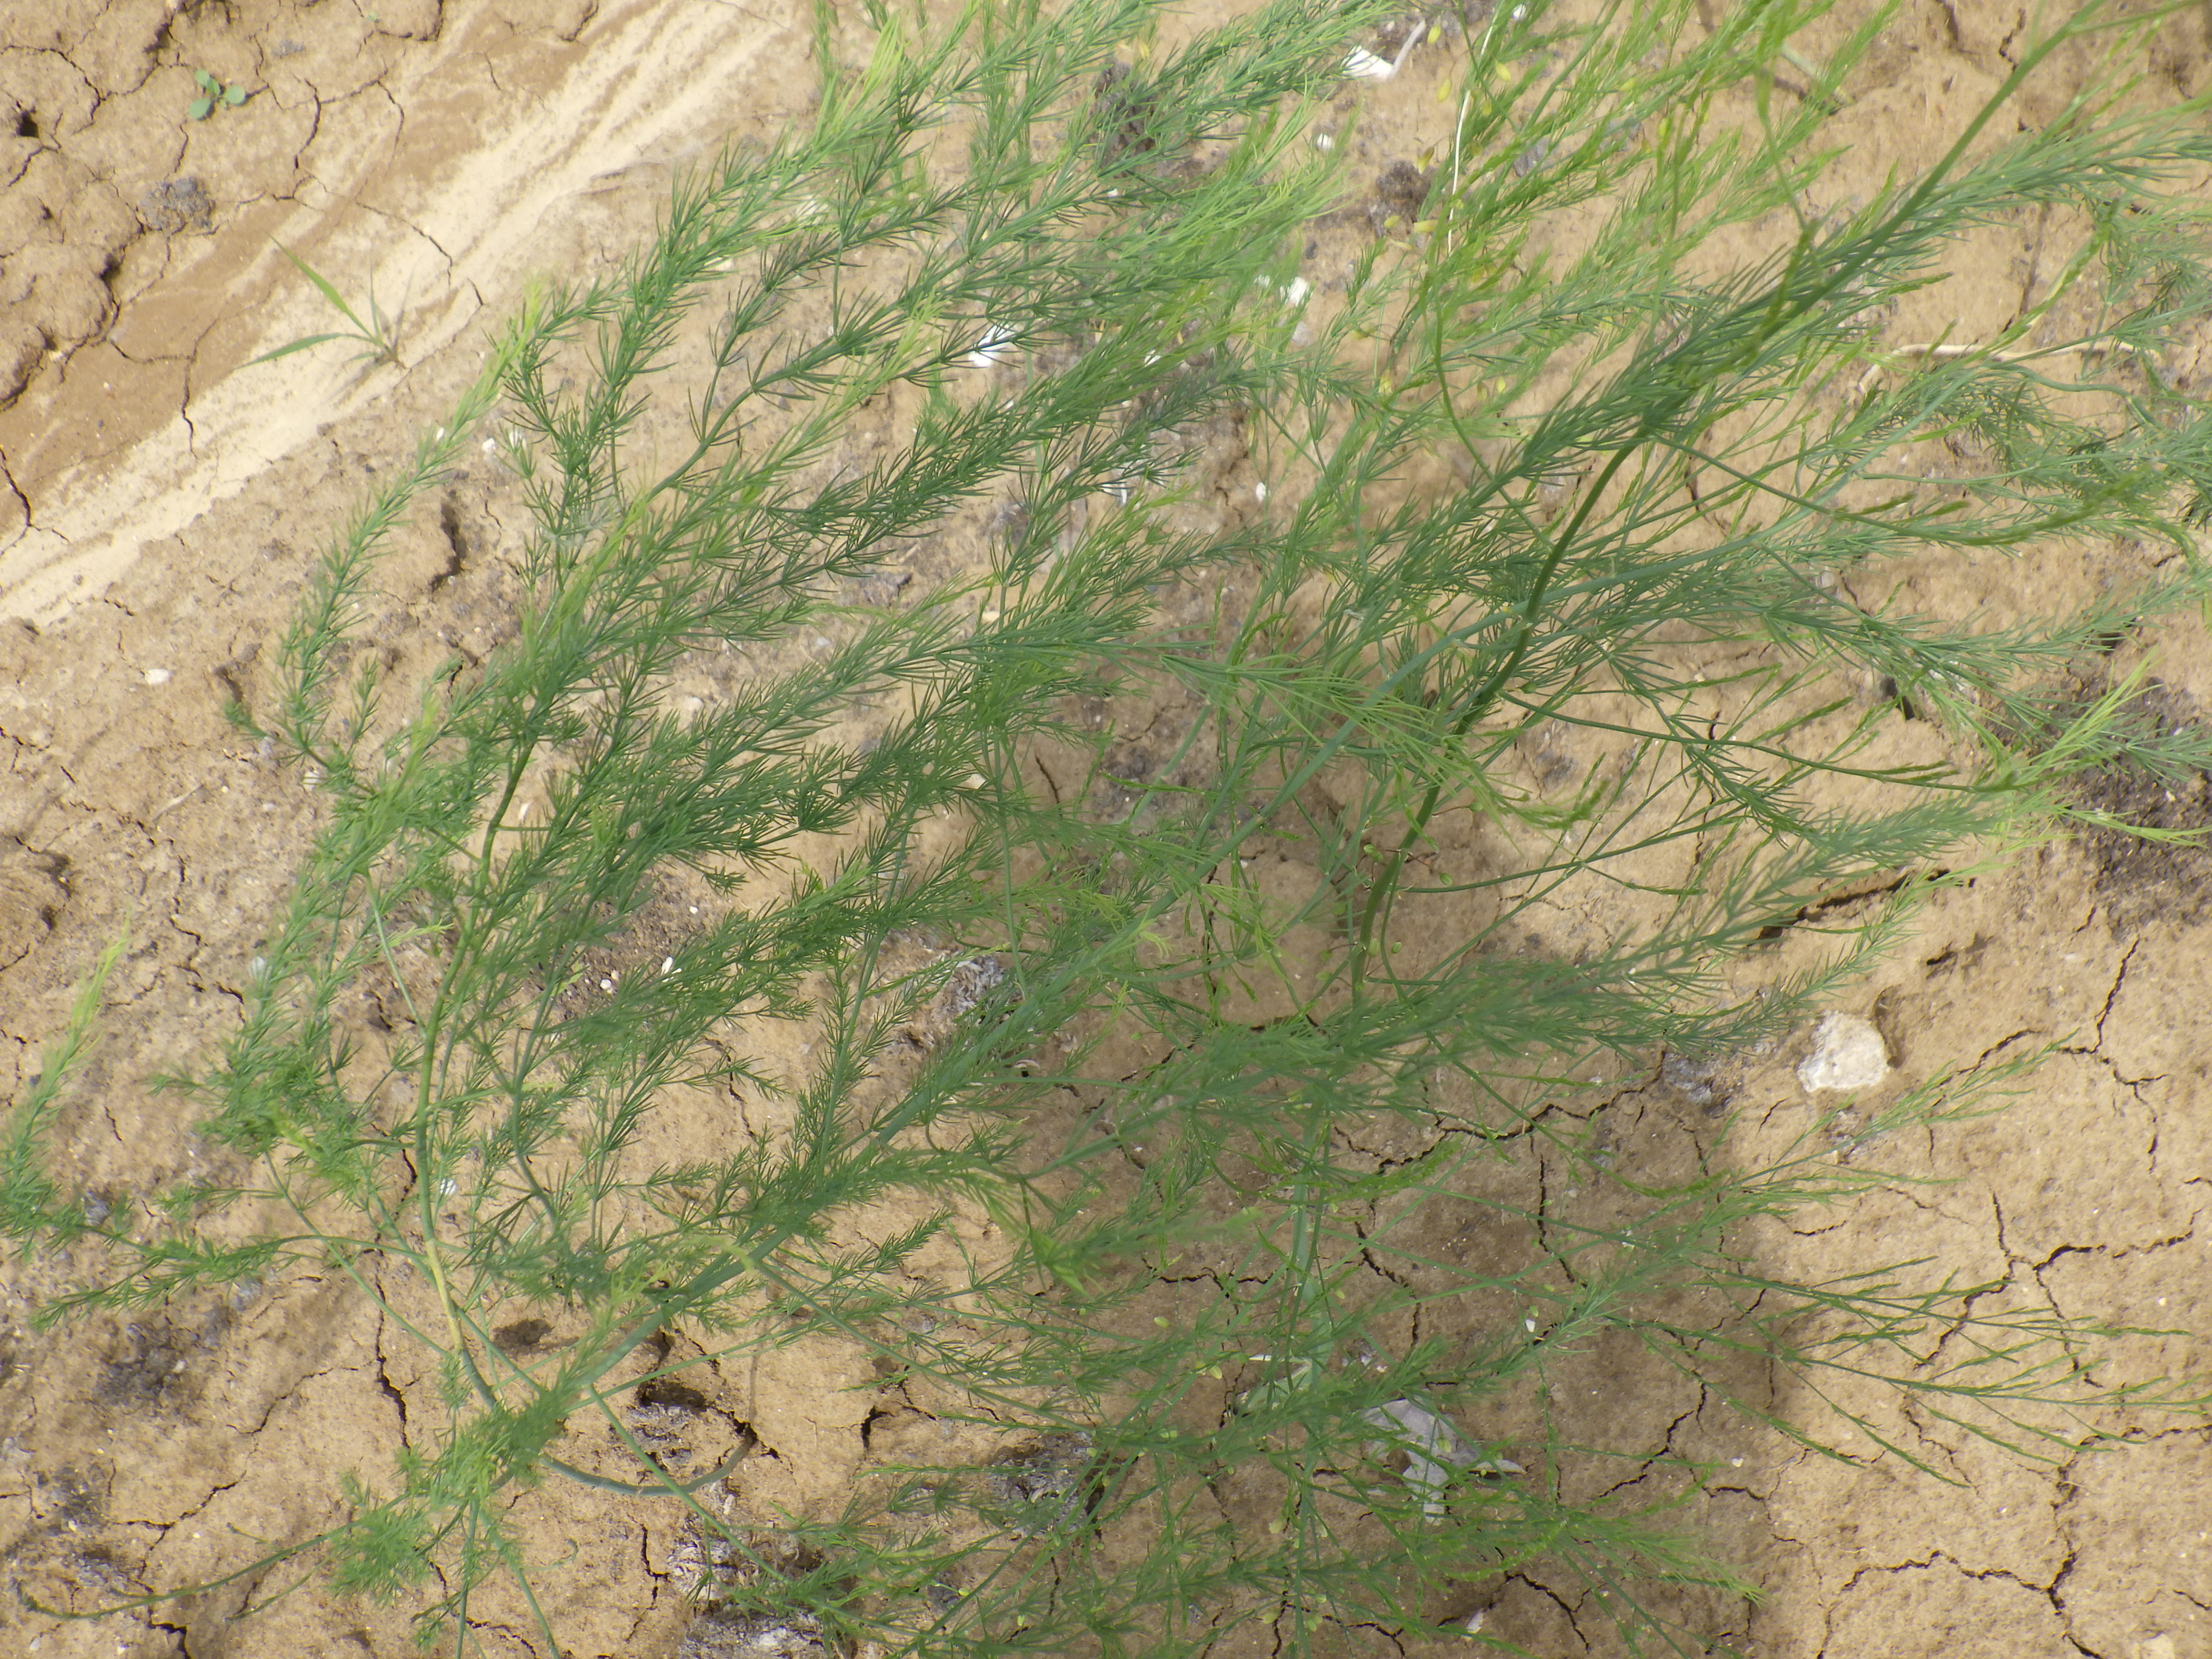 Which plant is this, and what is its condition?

asparagus, healthy
